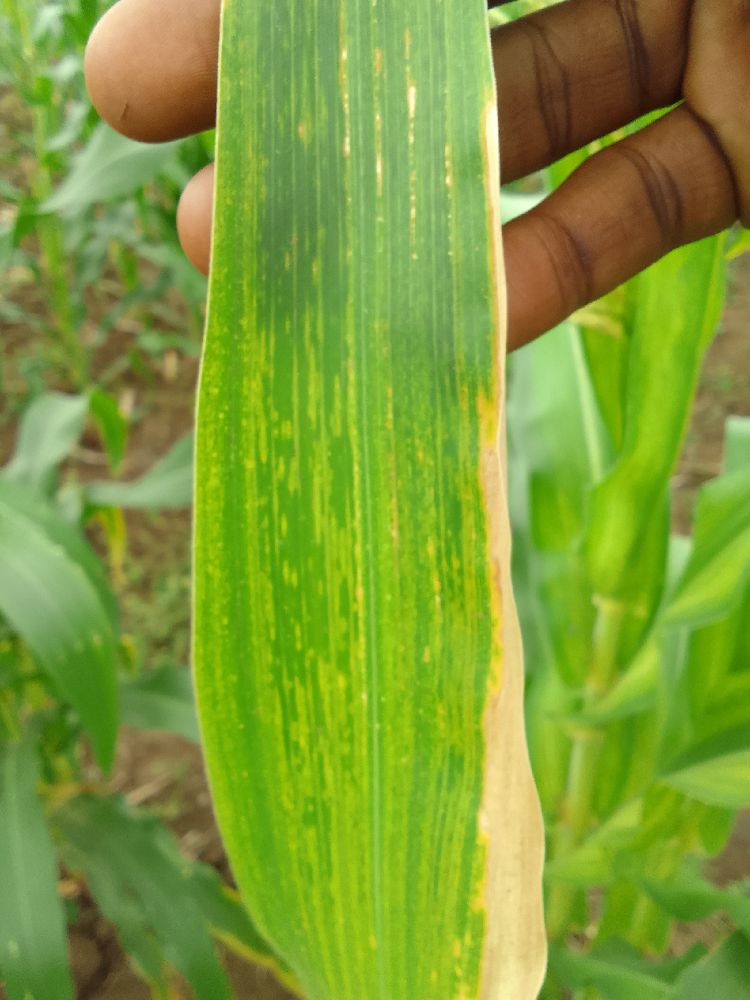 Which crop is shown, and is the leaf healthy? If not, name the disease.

maize, maize lethal necrosis
